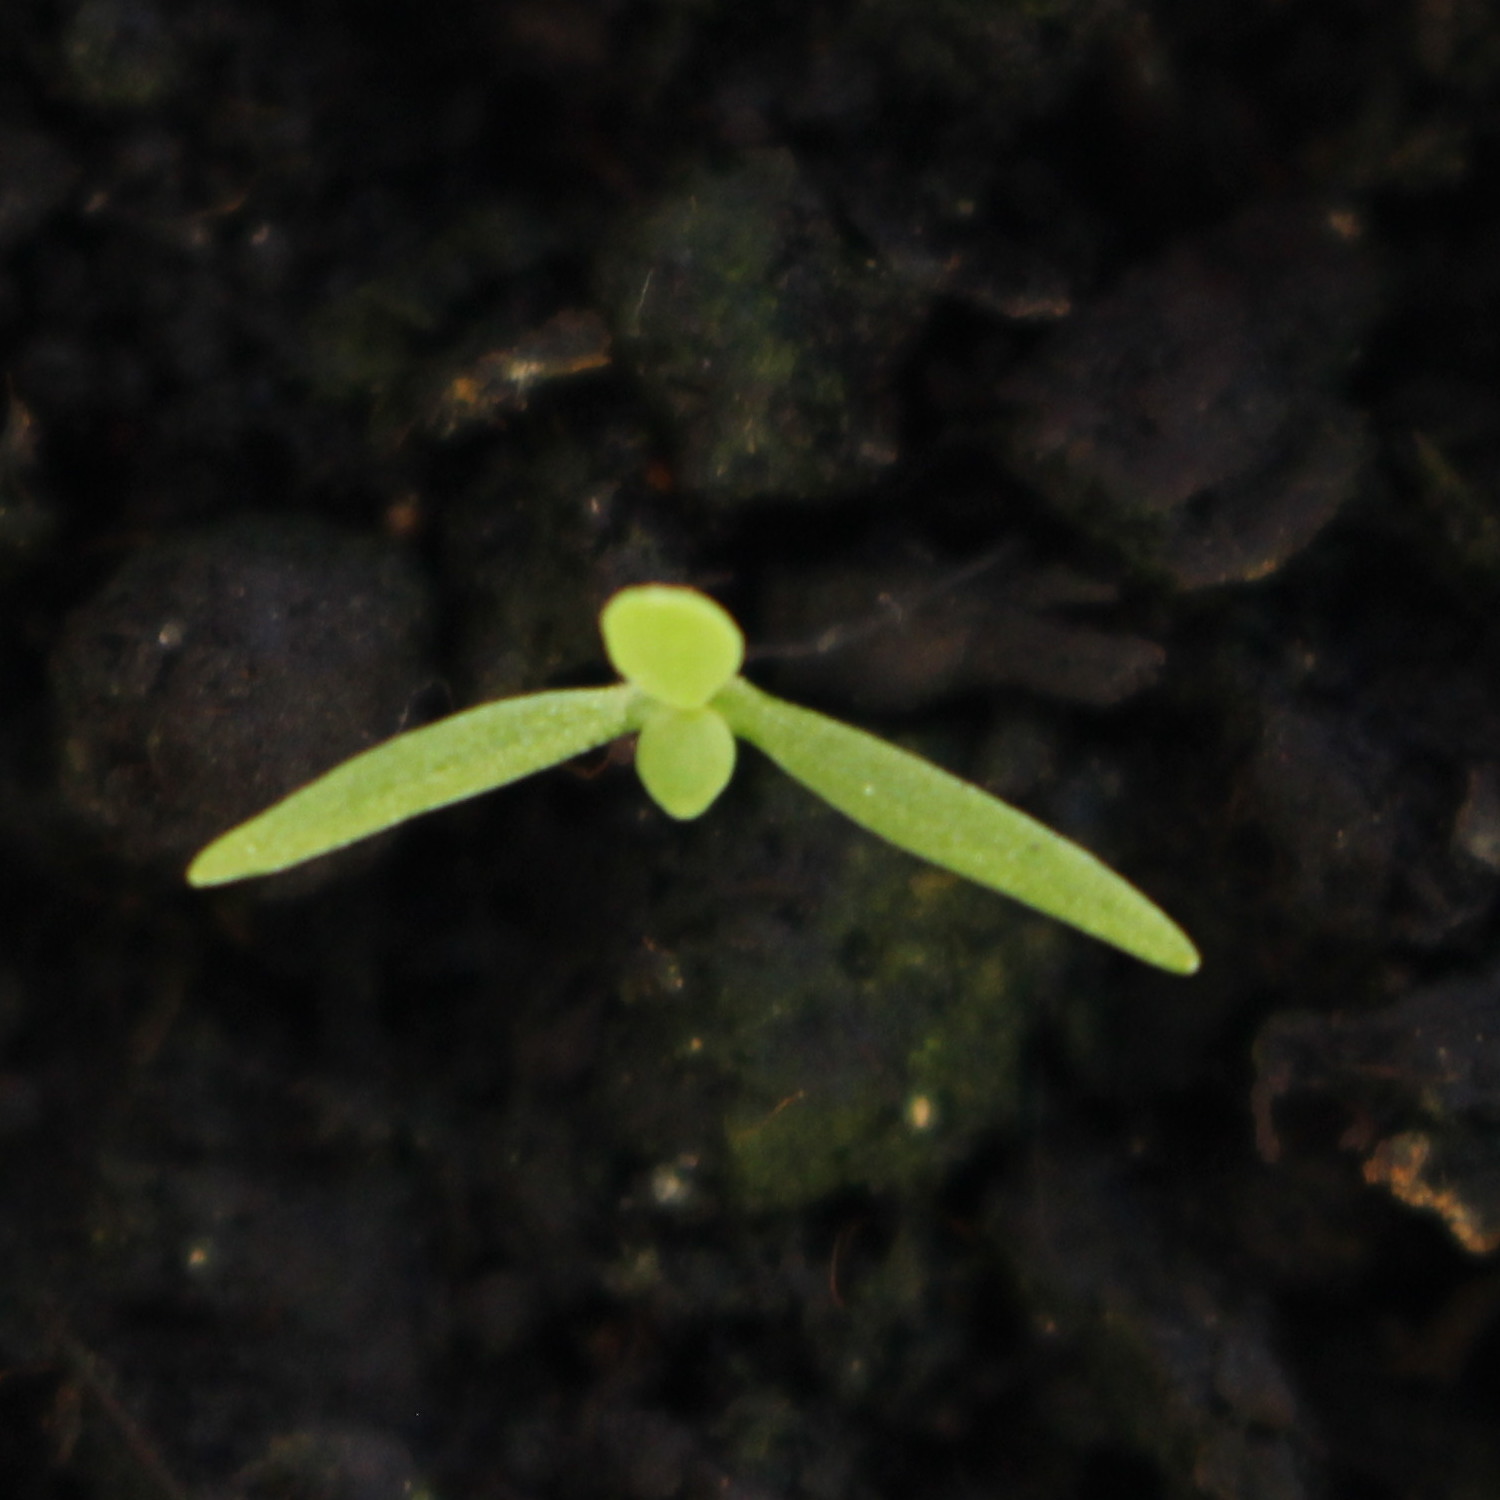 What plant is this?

Papaver rhoeas
